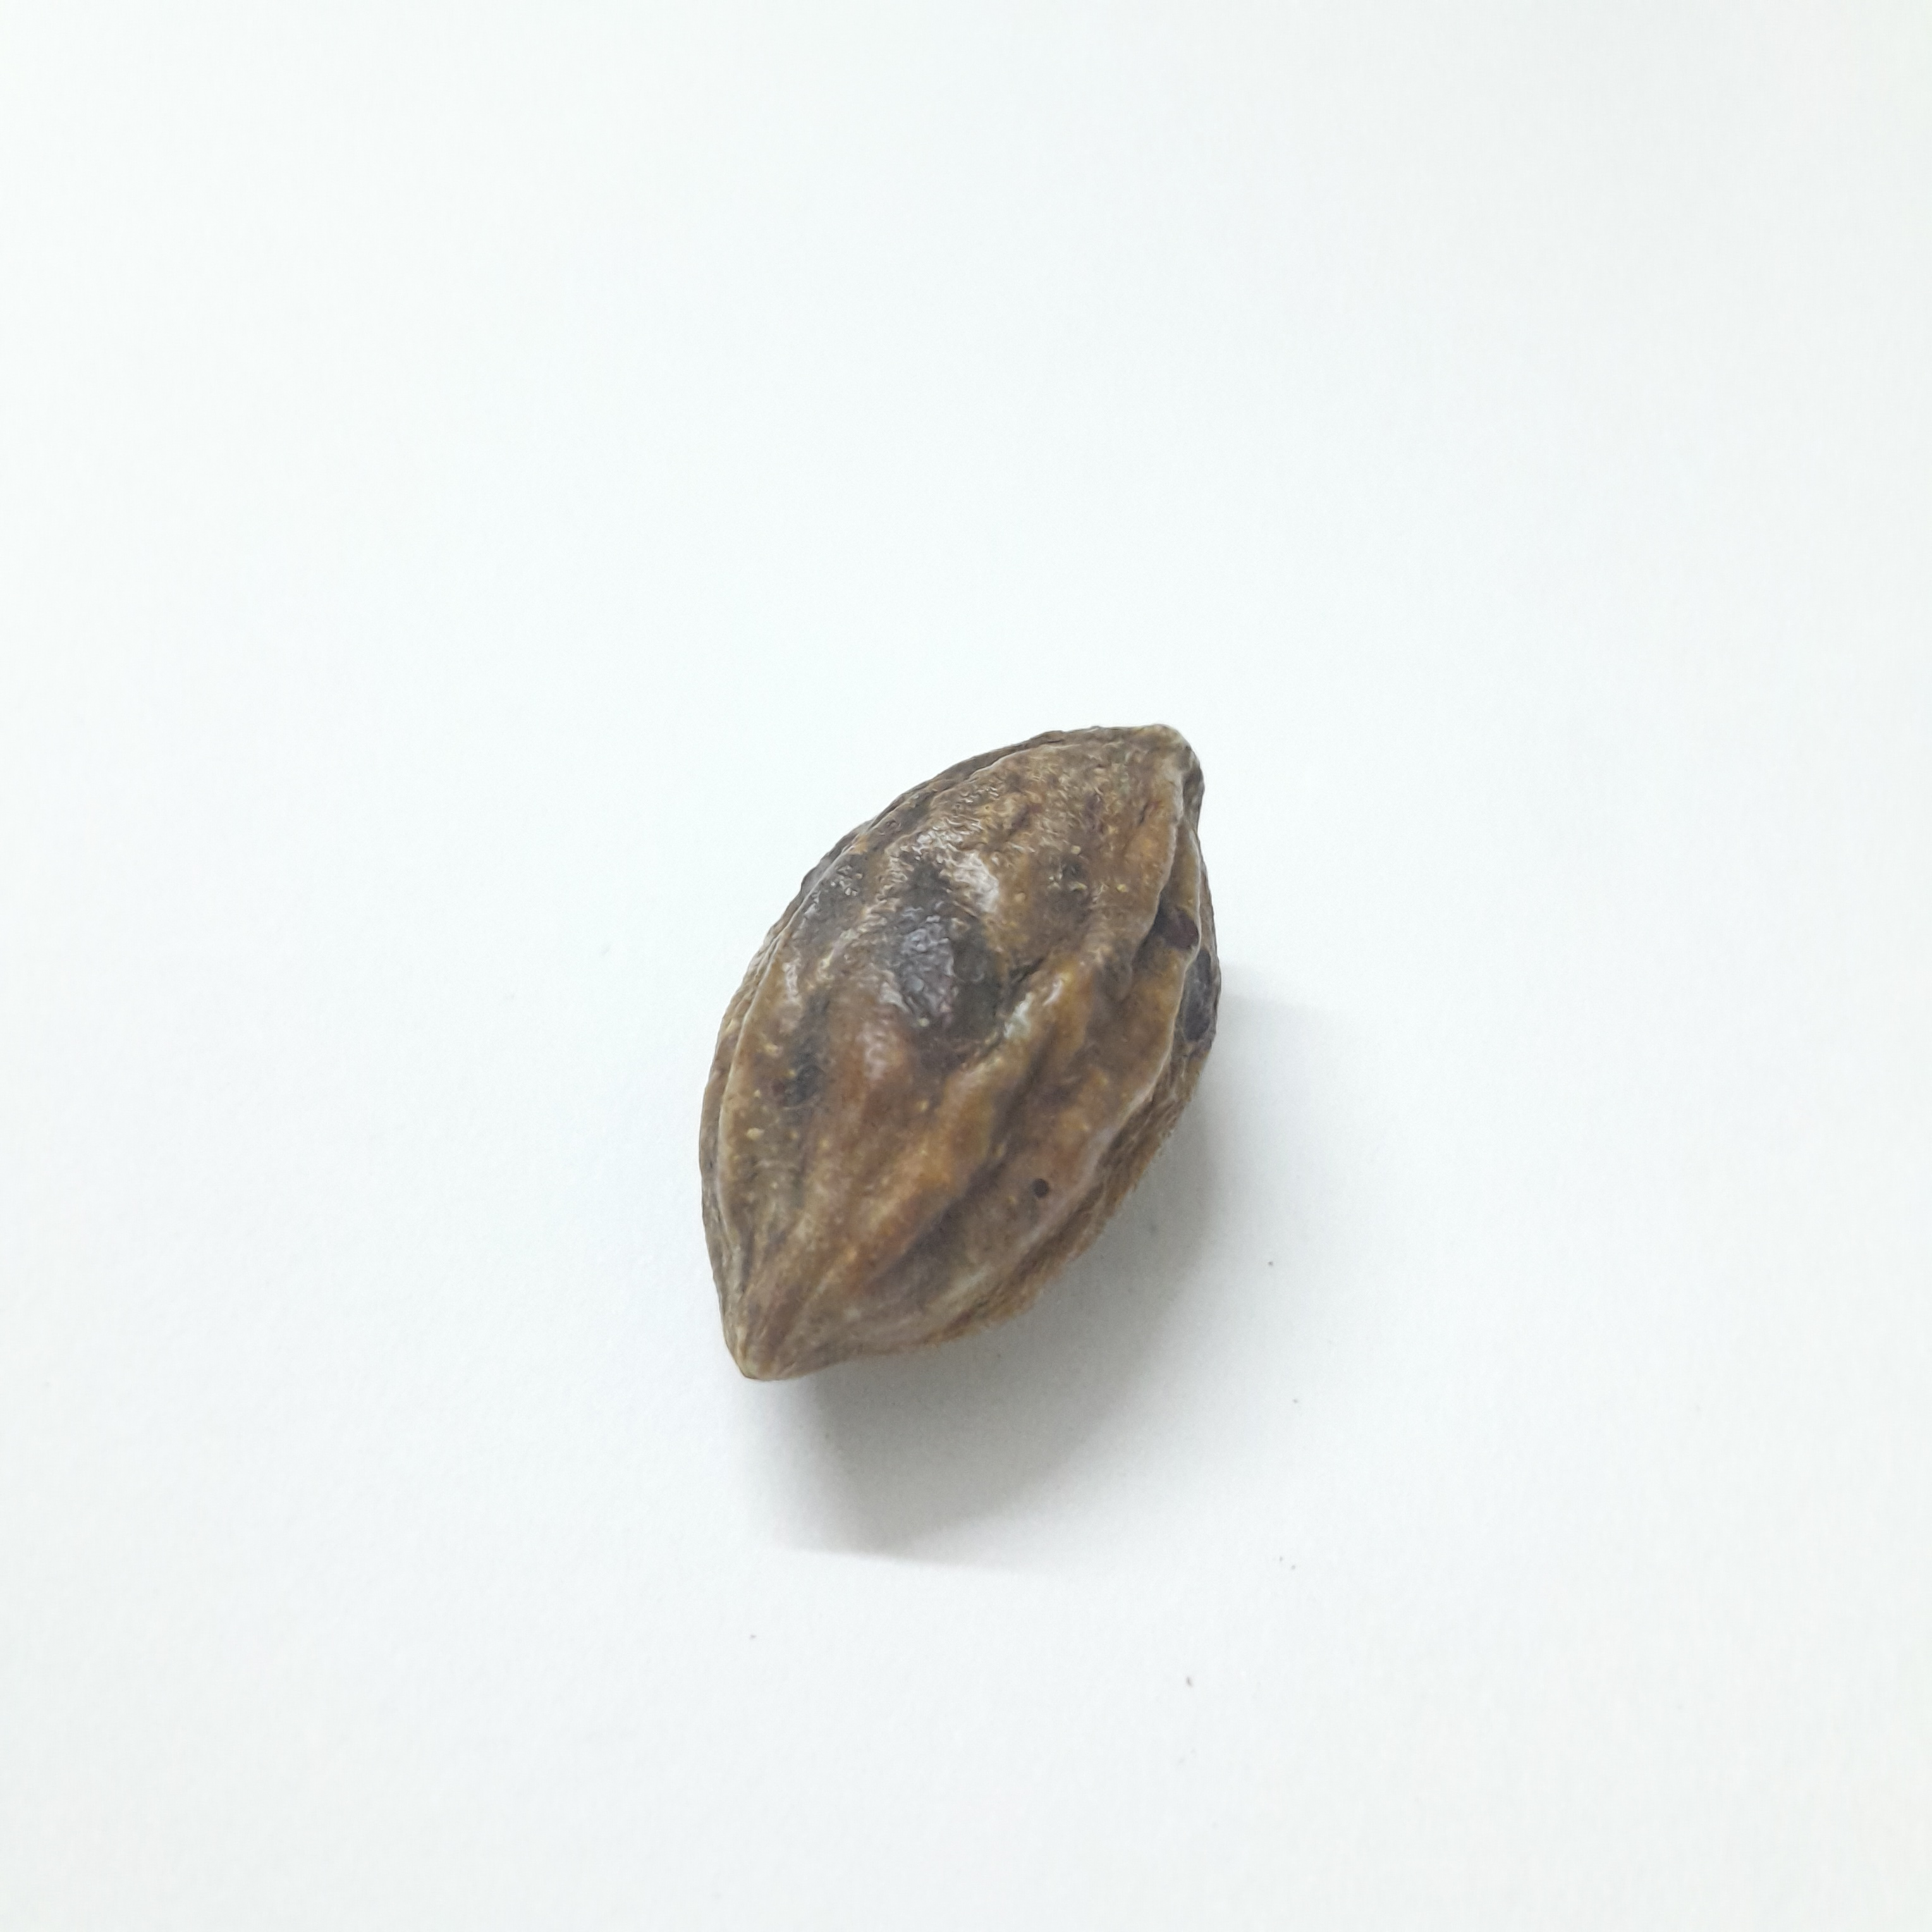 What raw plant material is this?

hirdaa
